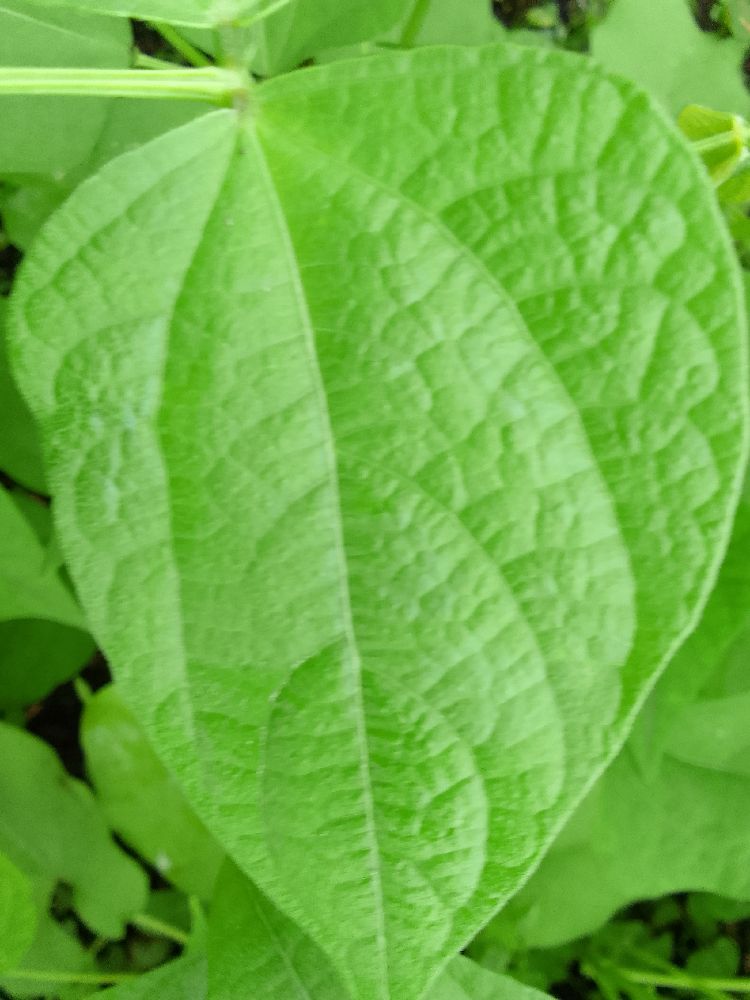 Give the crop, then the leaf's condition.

common bean, healthy
